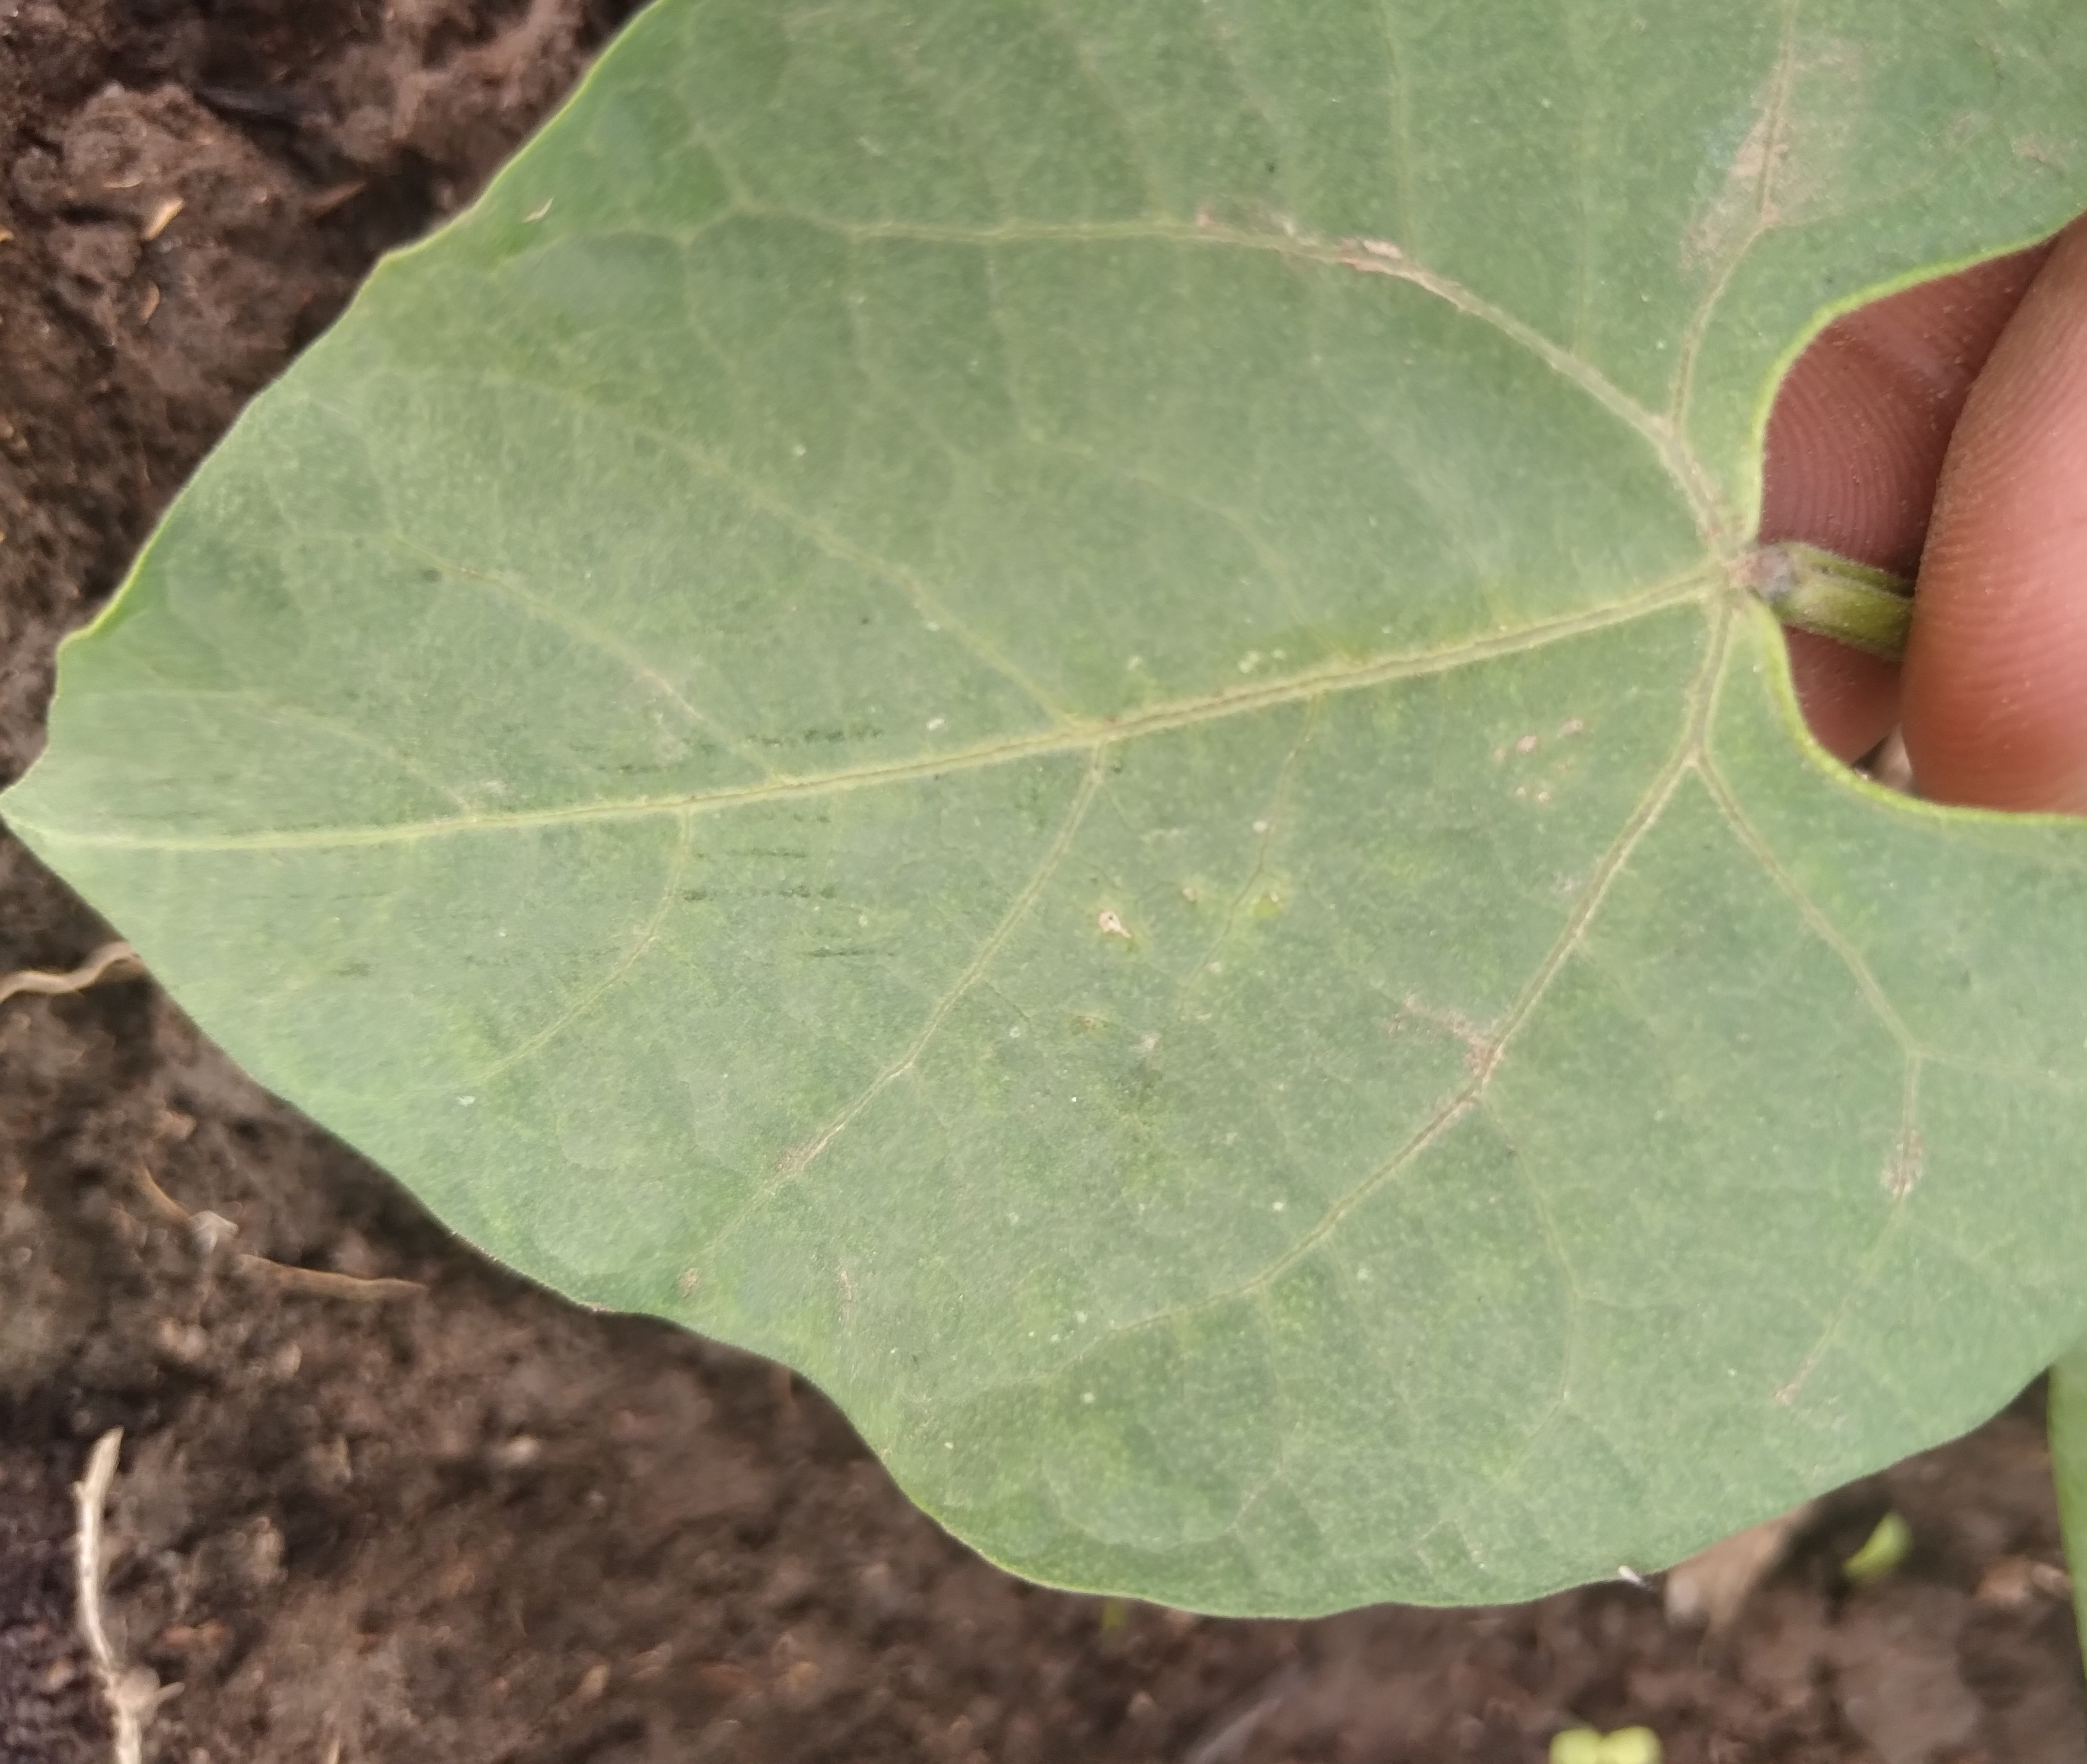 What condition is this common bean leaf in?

healthy
